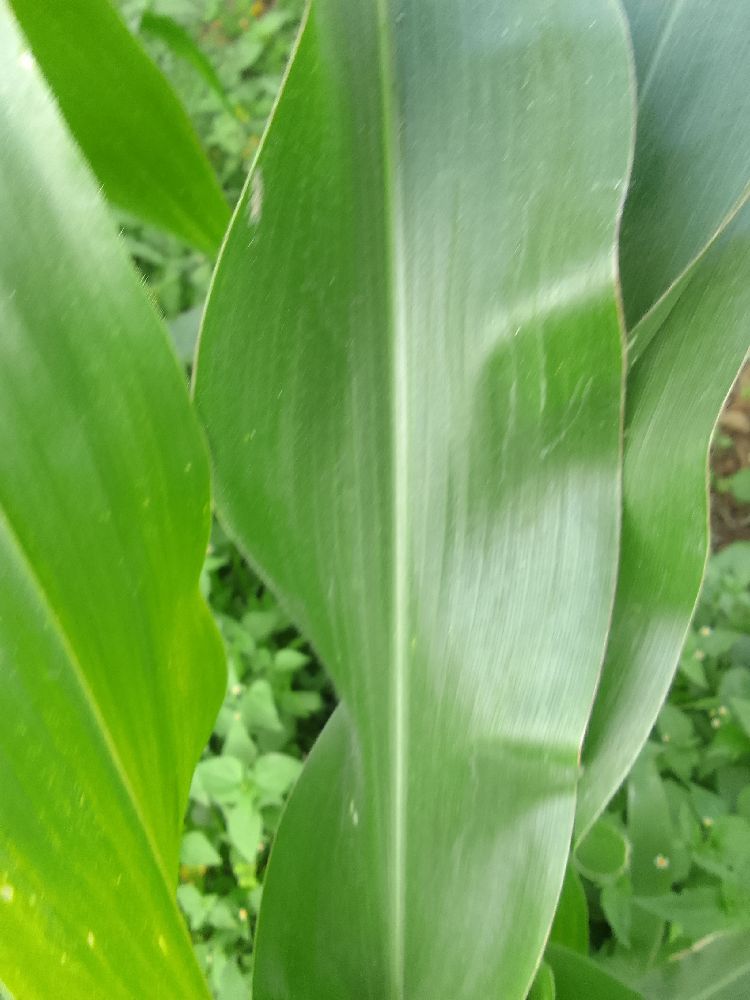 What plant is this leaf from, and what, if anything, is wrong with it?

maize, healthy
